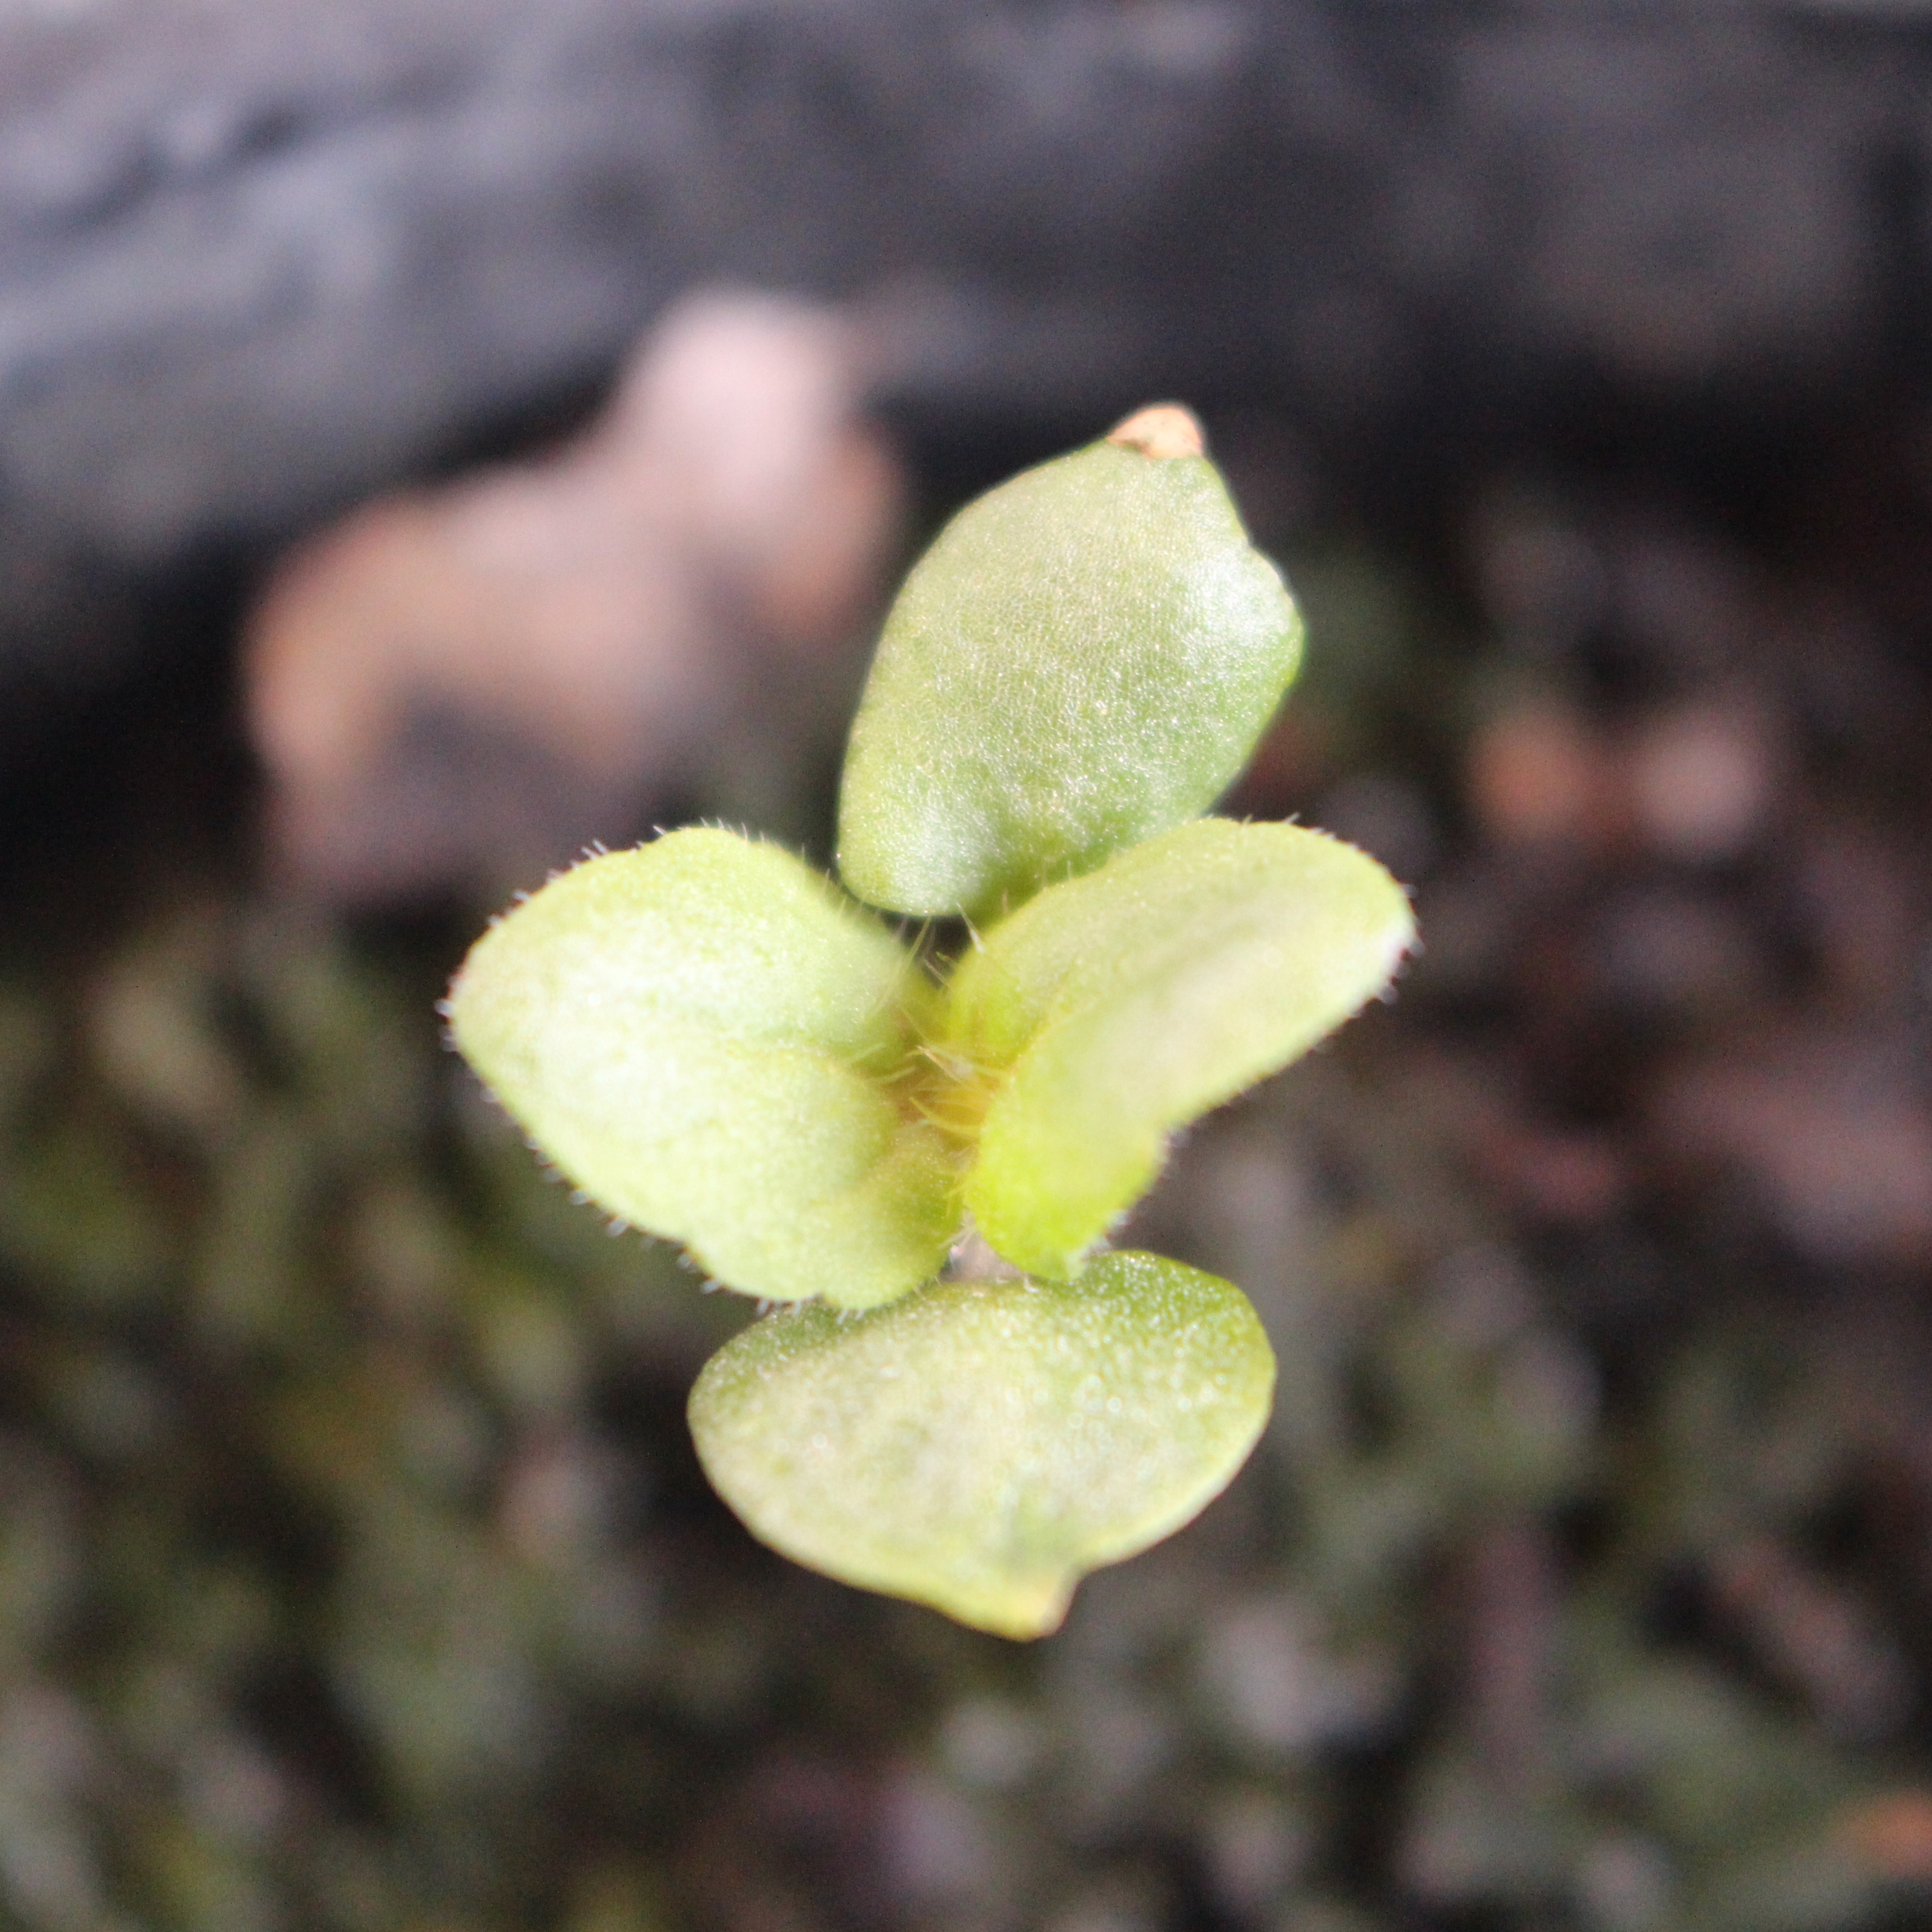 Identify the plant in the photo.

Veronica persica
